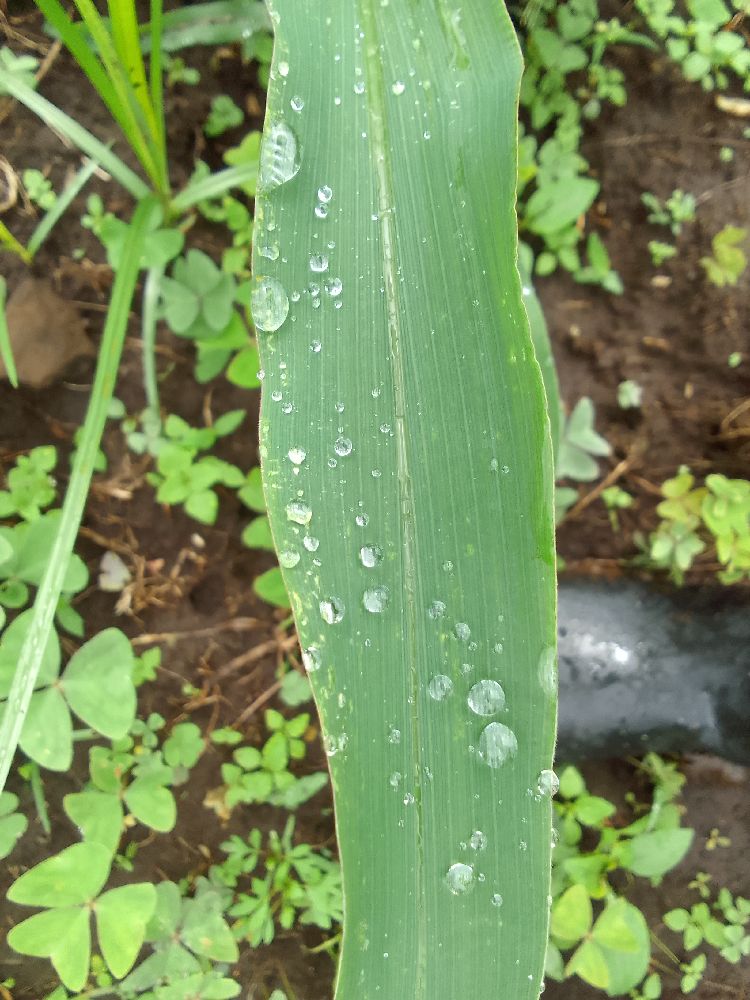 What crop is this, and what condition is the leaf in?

maize, healthy
